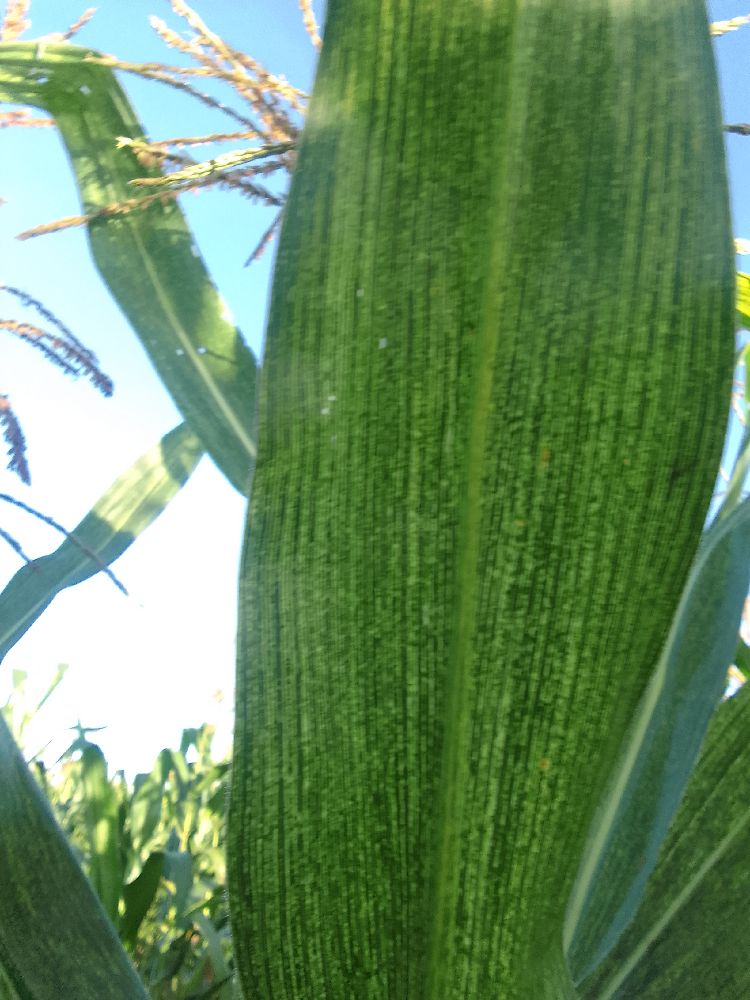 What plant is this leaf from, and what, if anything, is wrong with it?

maize, maize streak virus
